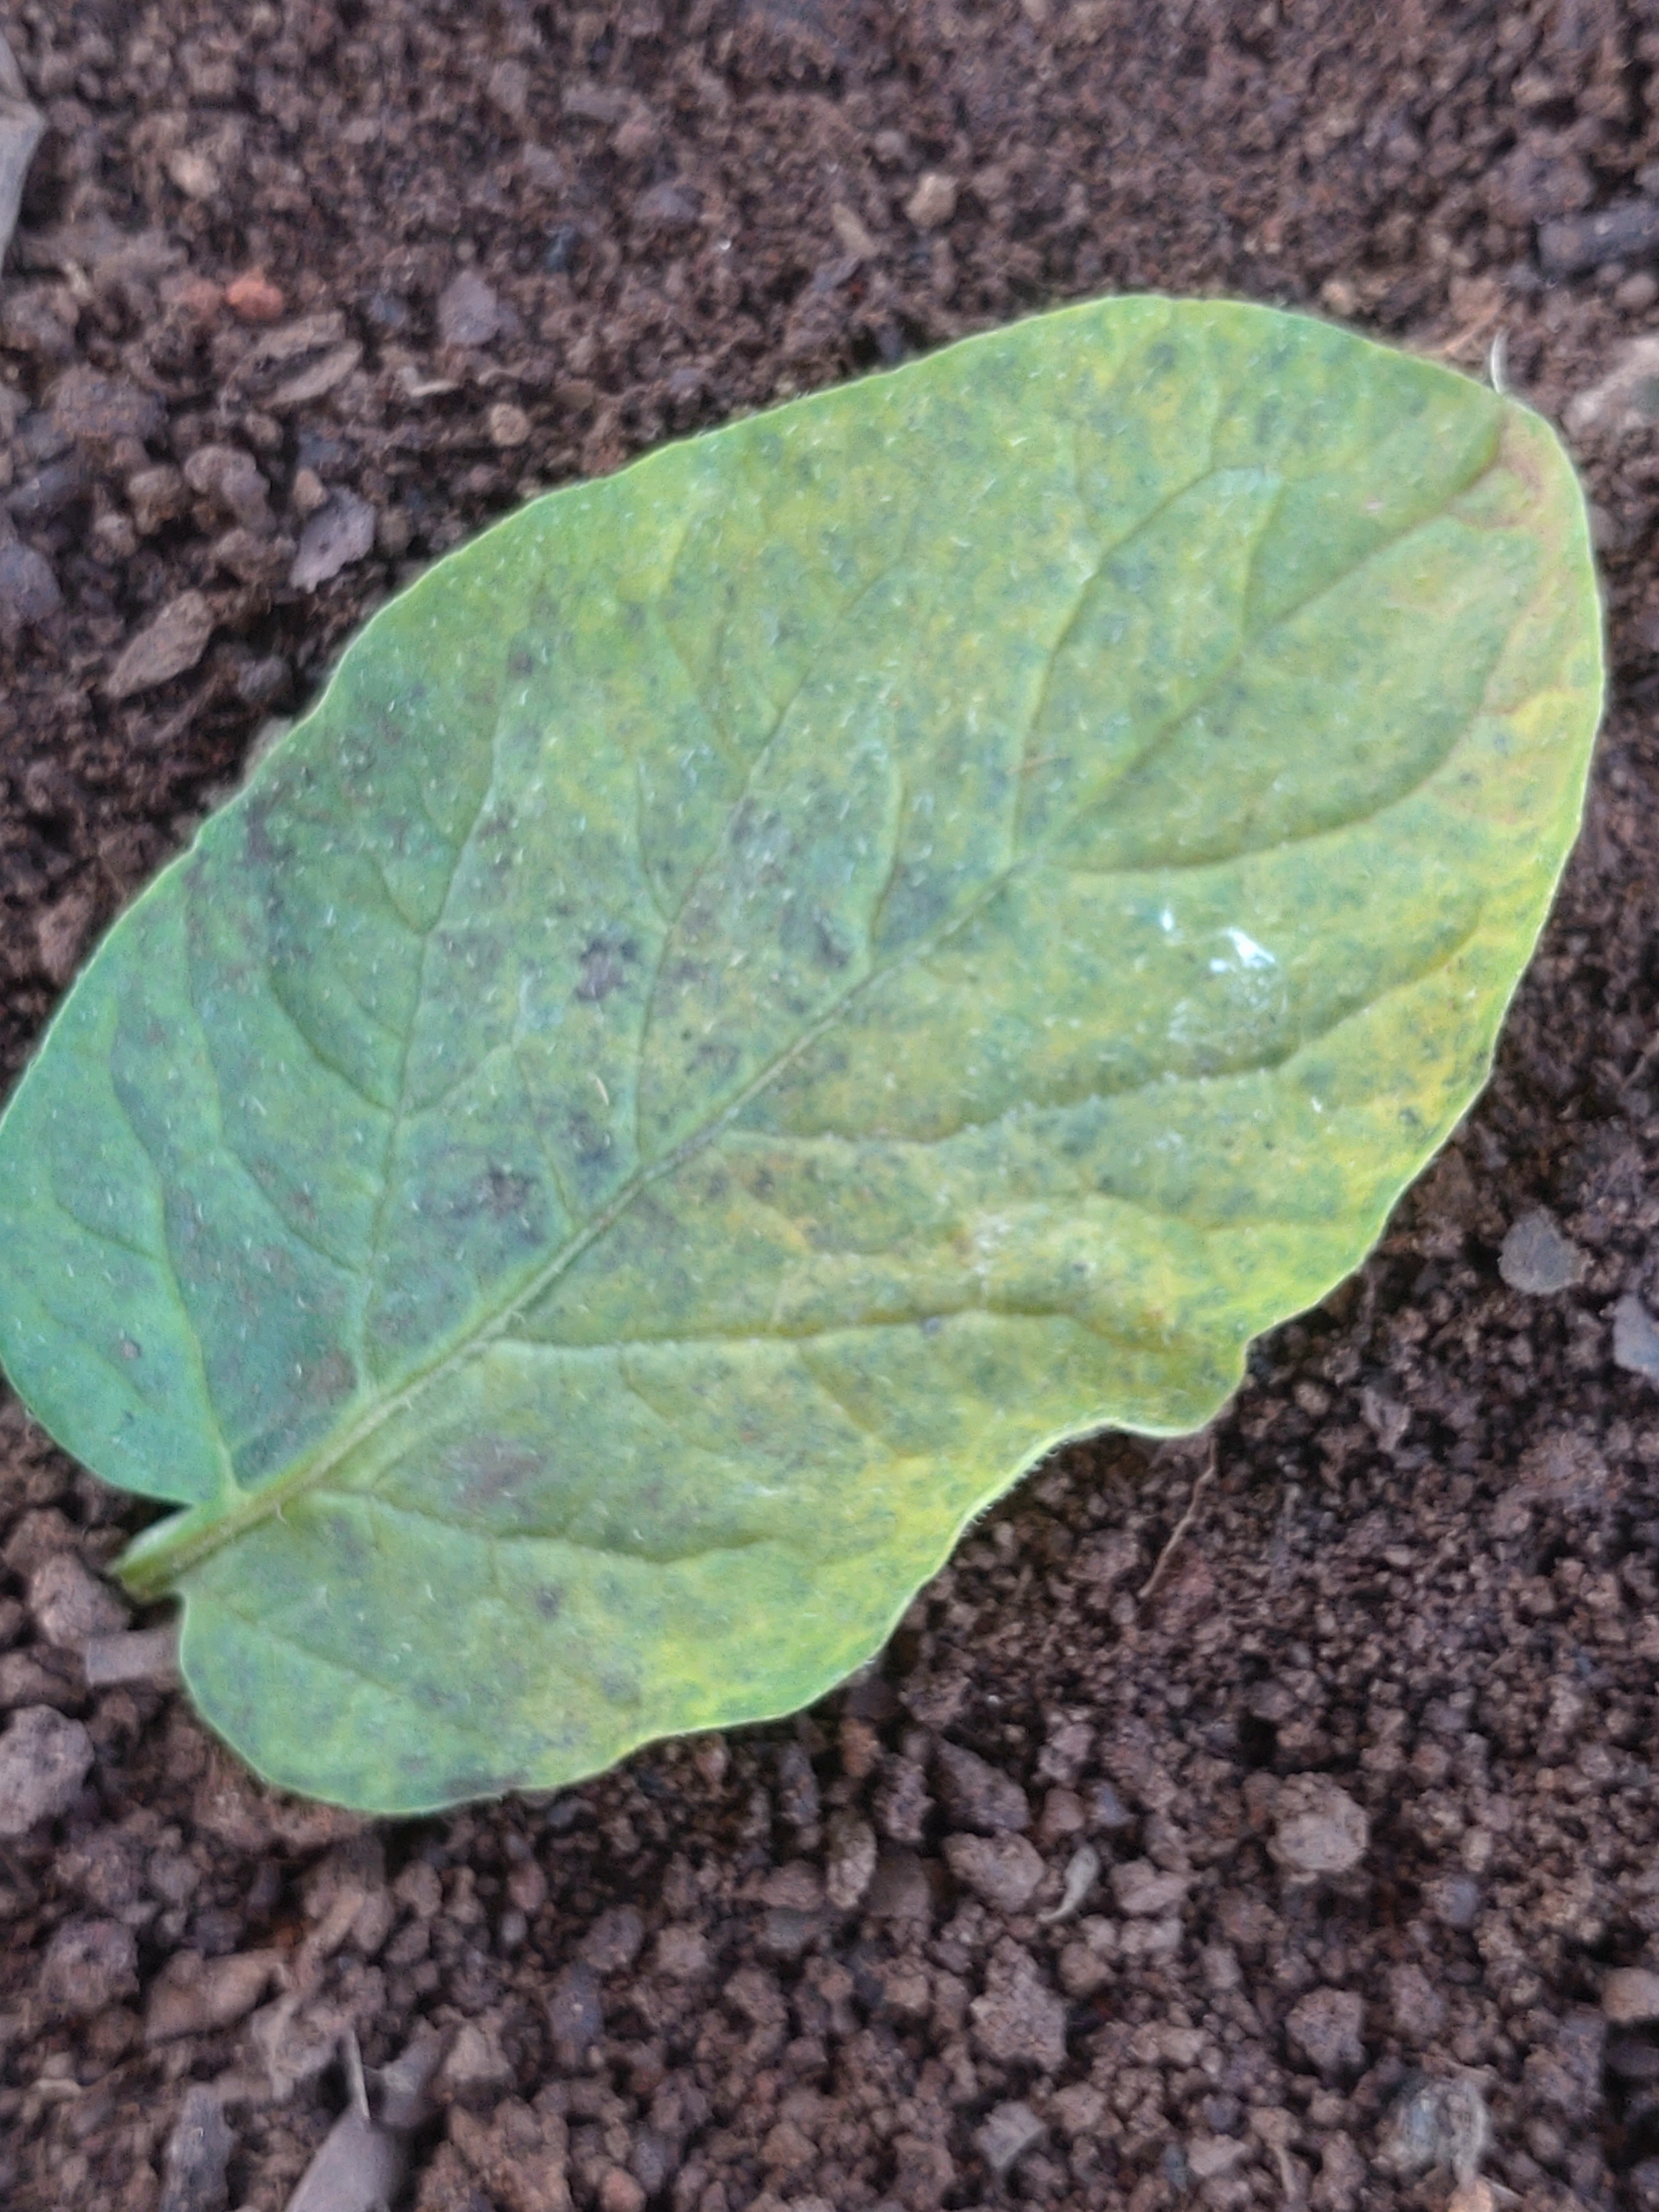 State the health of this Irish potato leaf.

late blight
